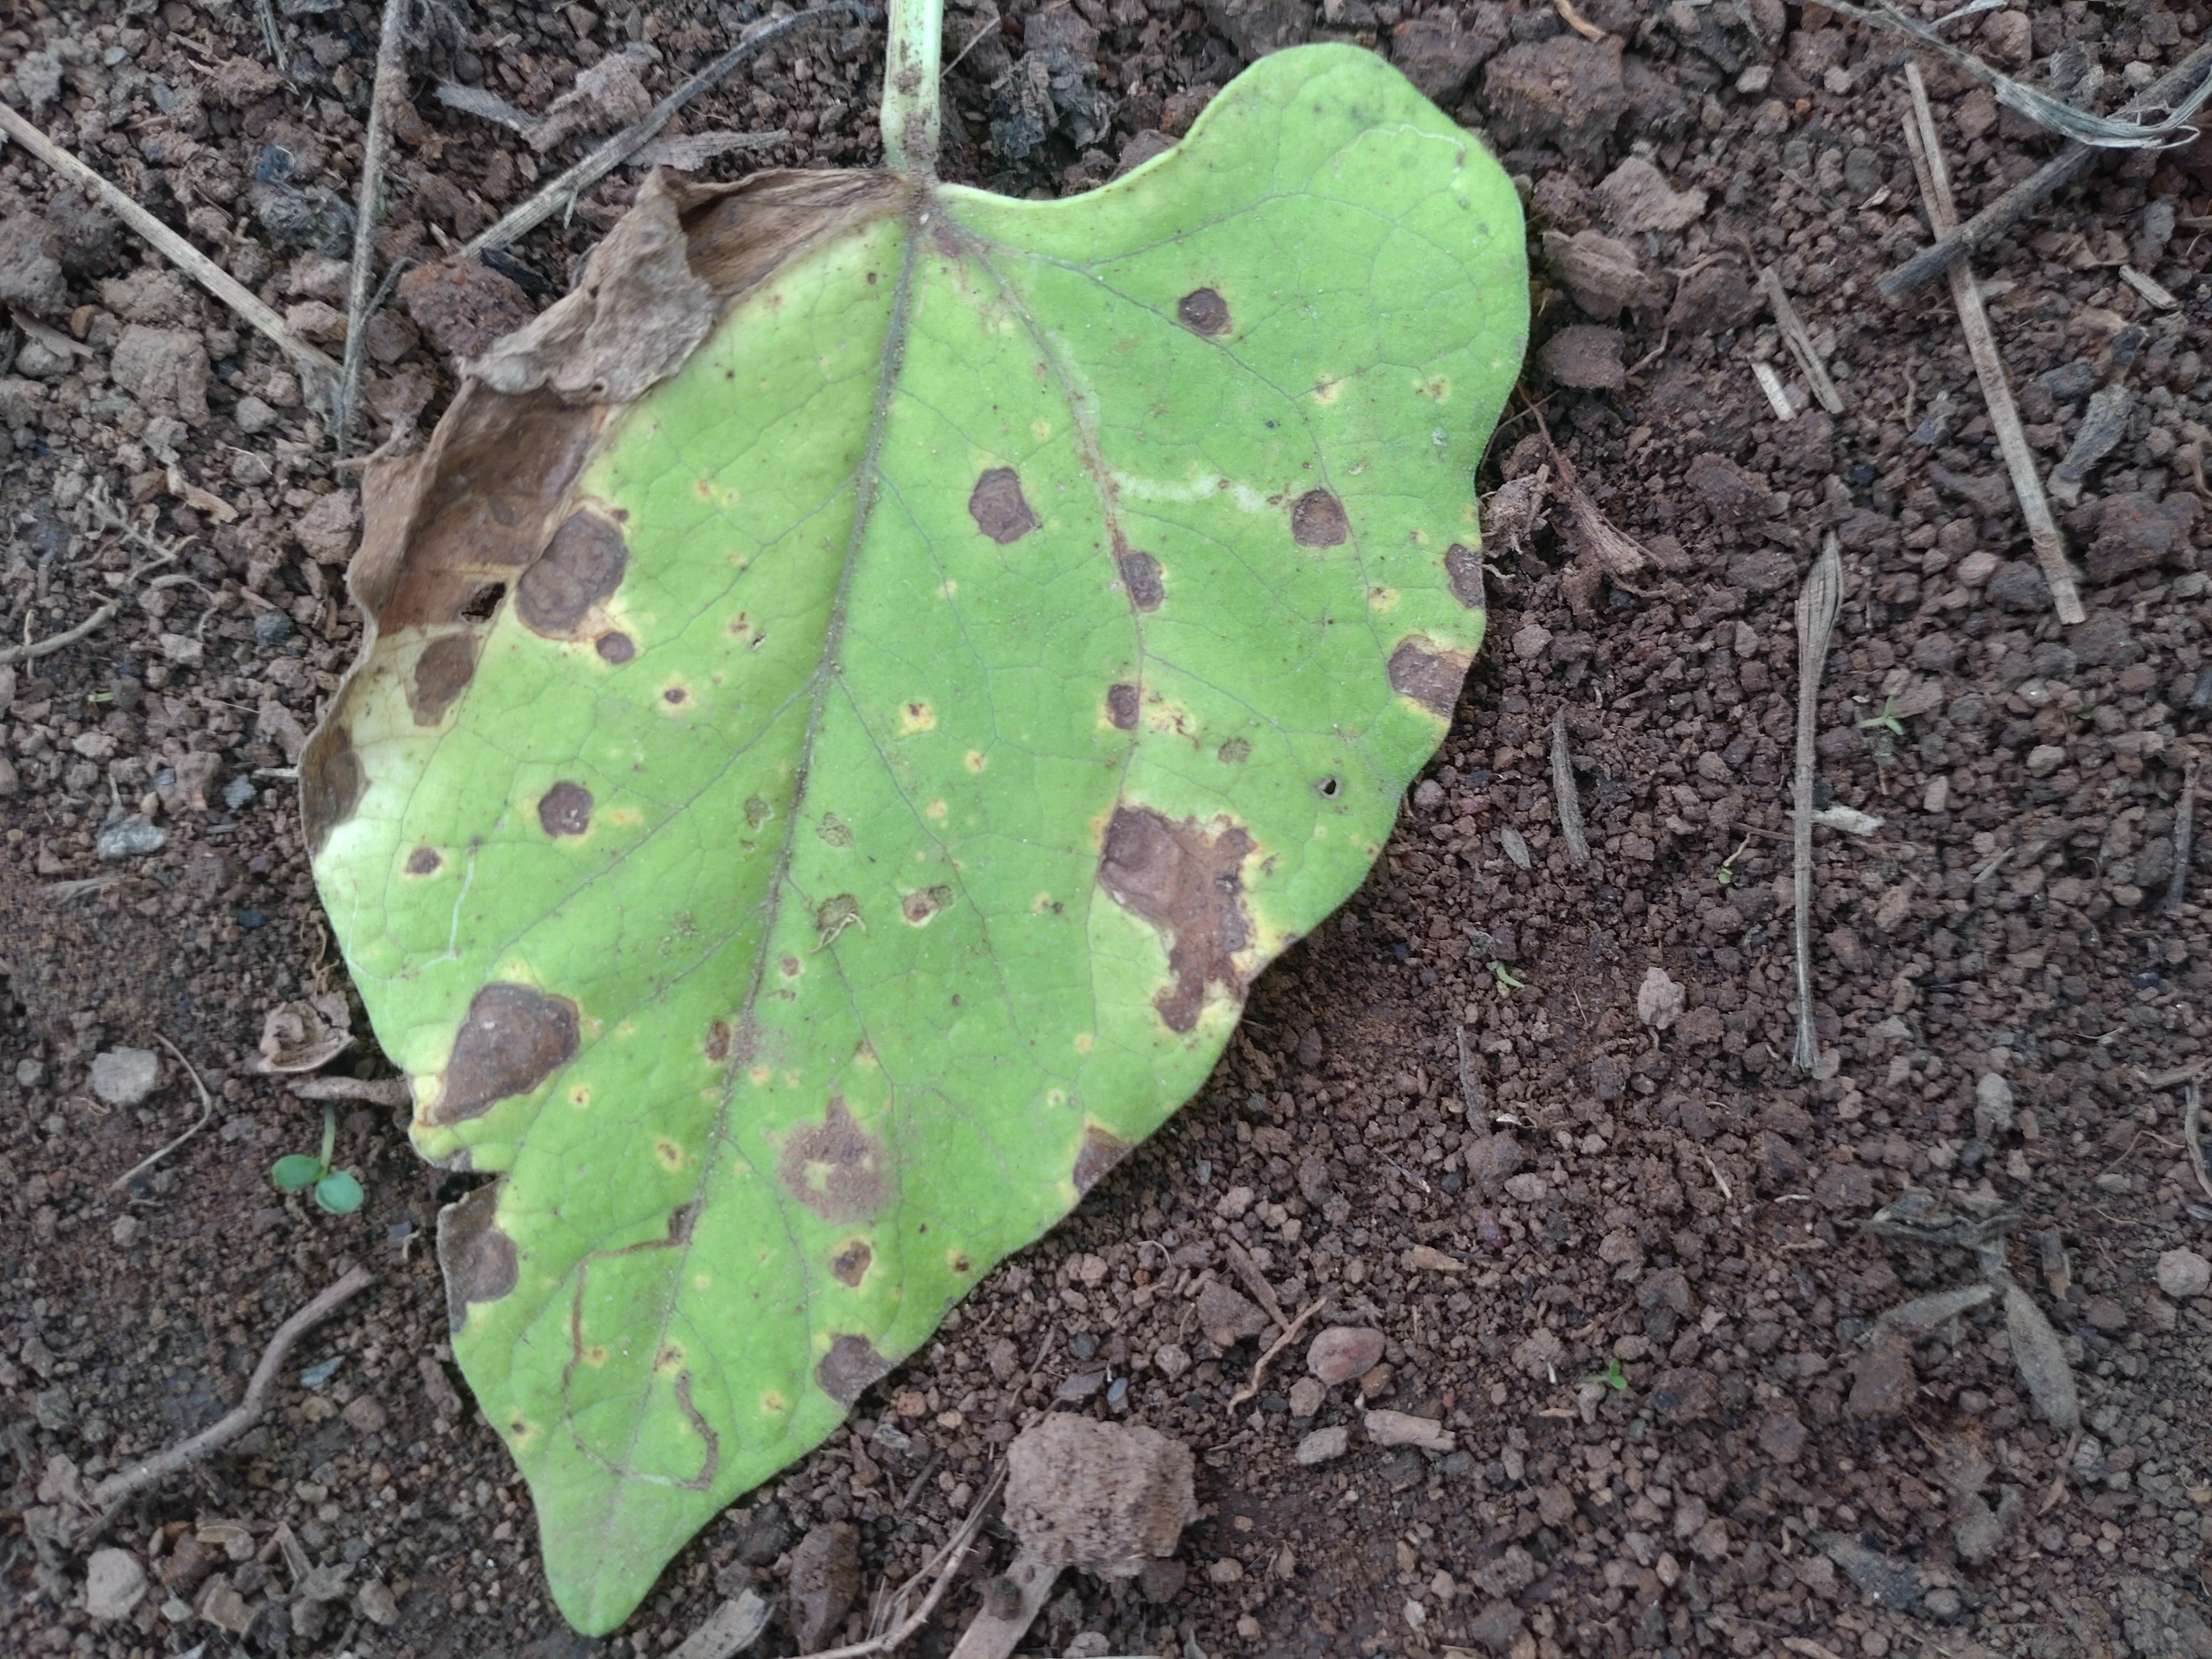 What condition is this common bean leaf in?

rust
